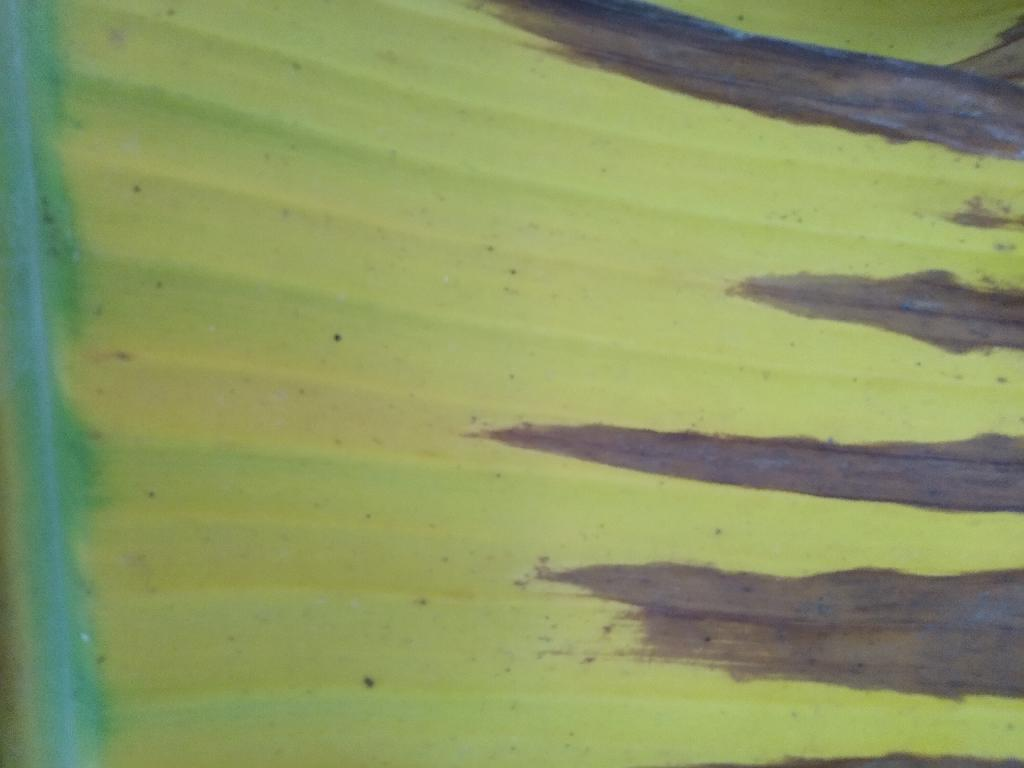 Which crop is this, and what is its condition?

banana, fusarium wilt race 1
